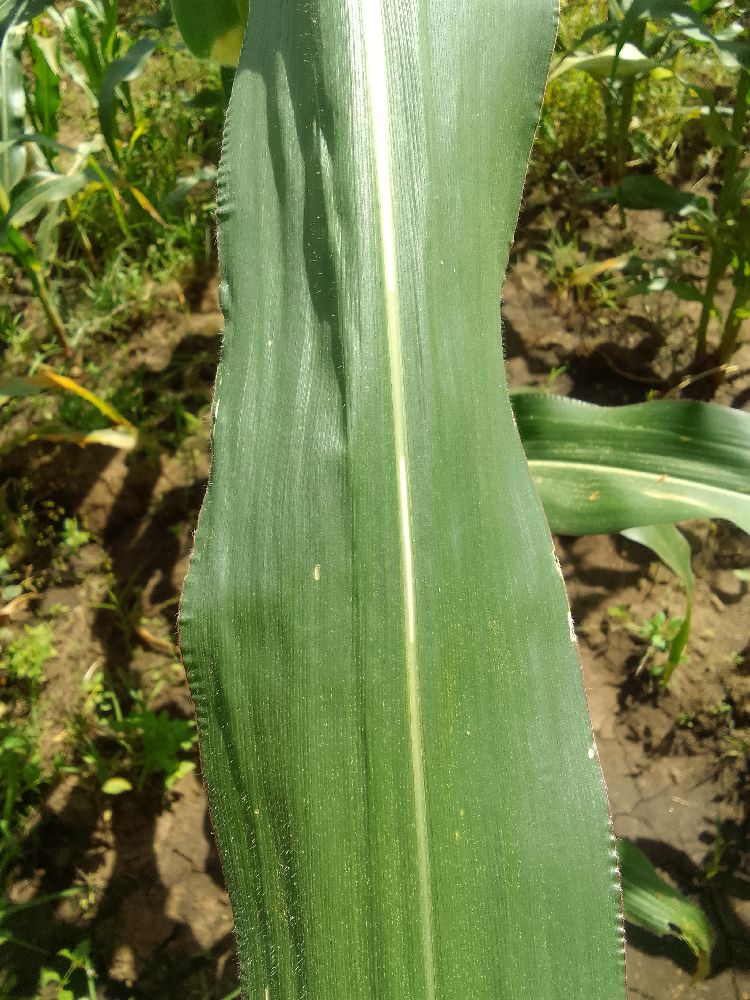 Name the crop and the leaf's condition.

maize, healthy
